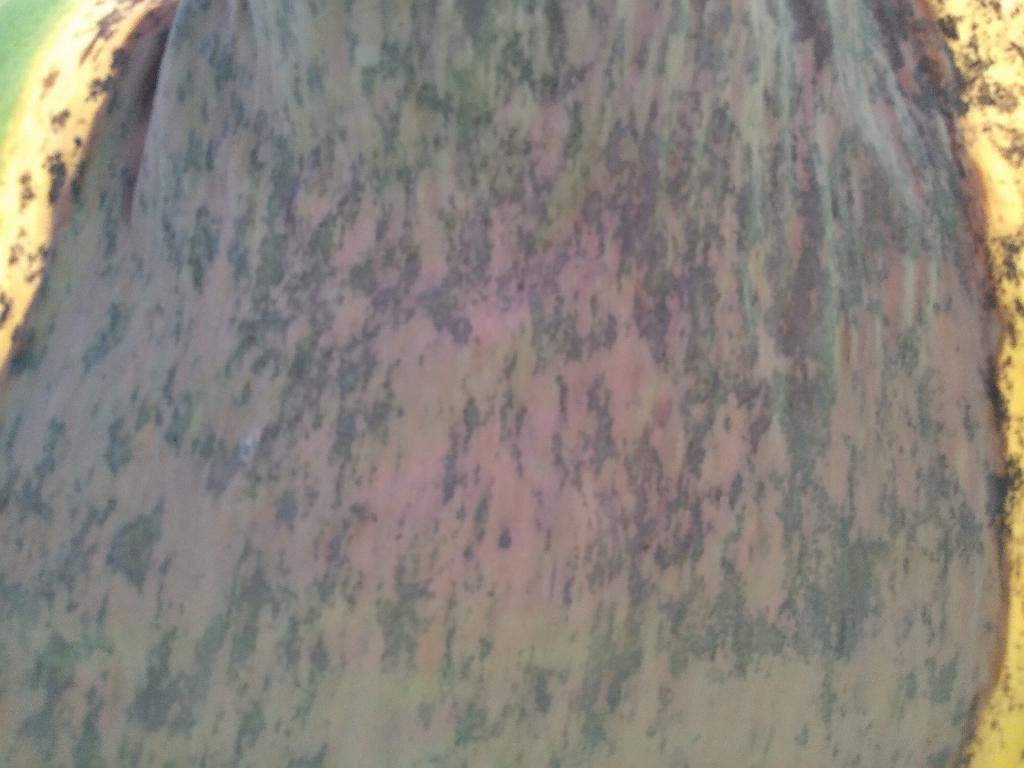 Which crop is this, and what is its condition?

banana, black sigatoka
